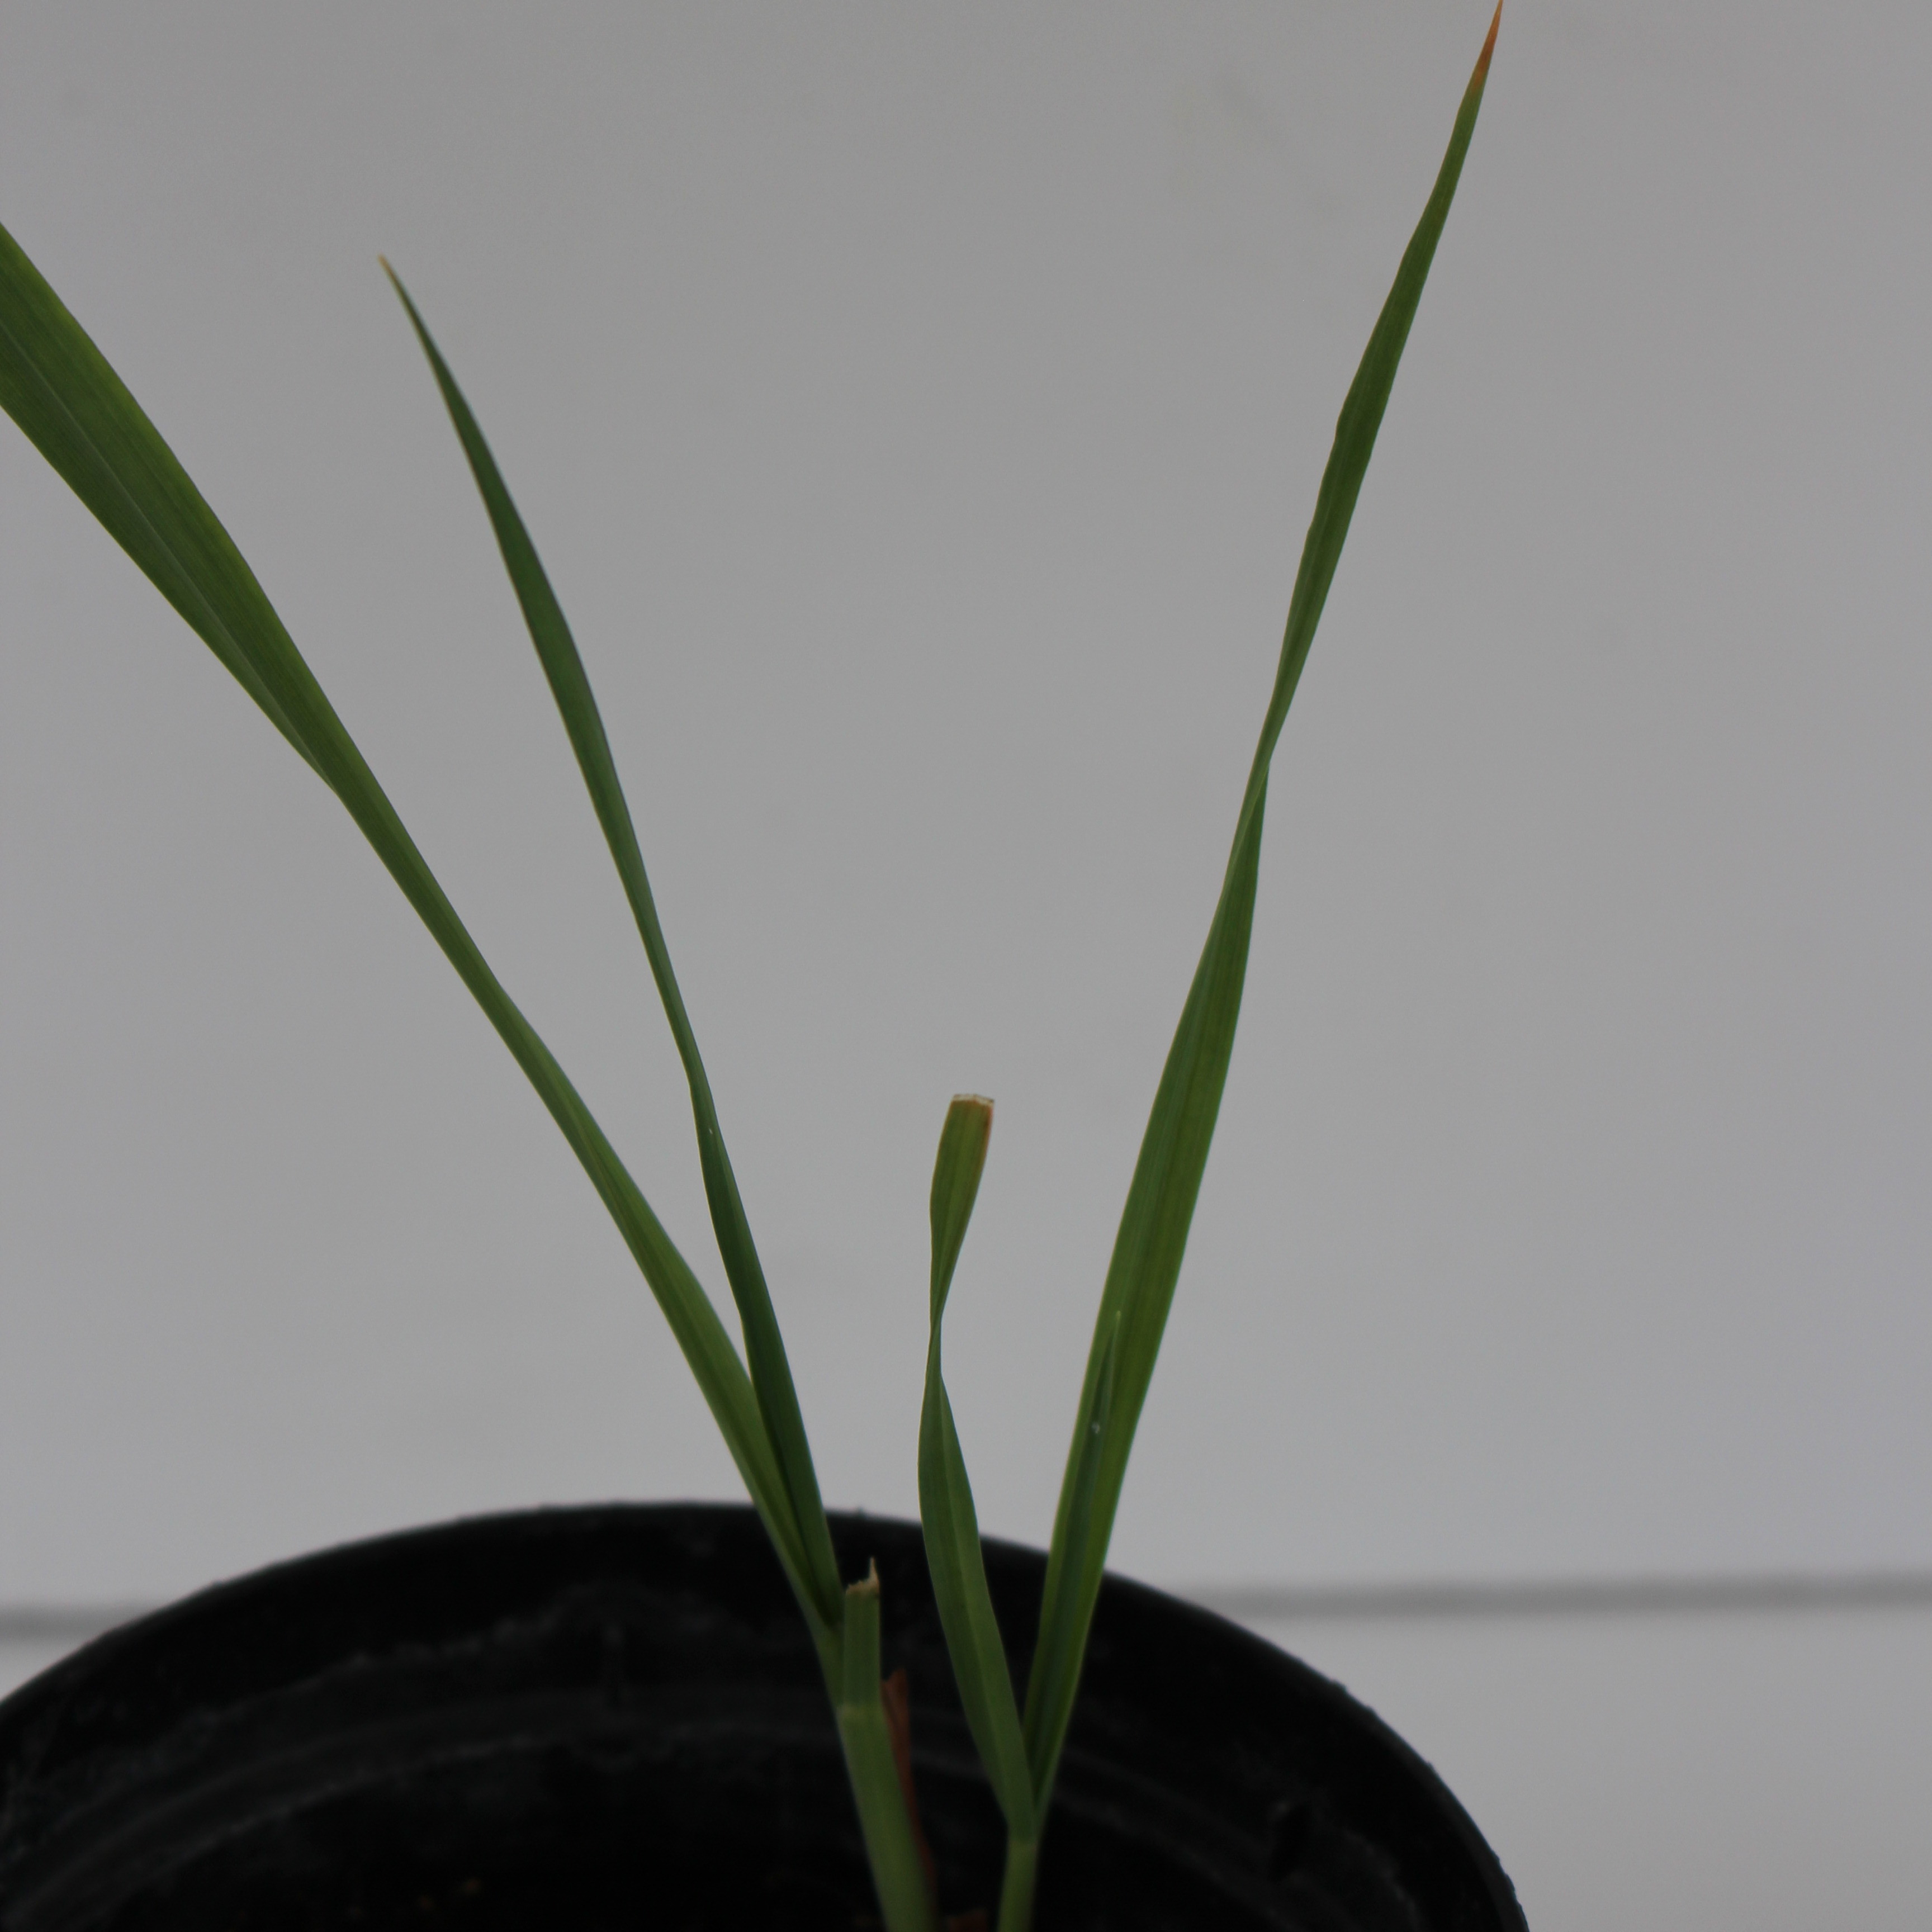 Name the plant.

Avena sterilis
